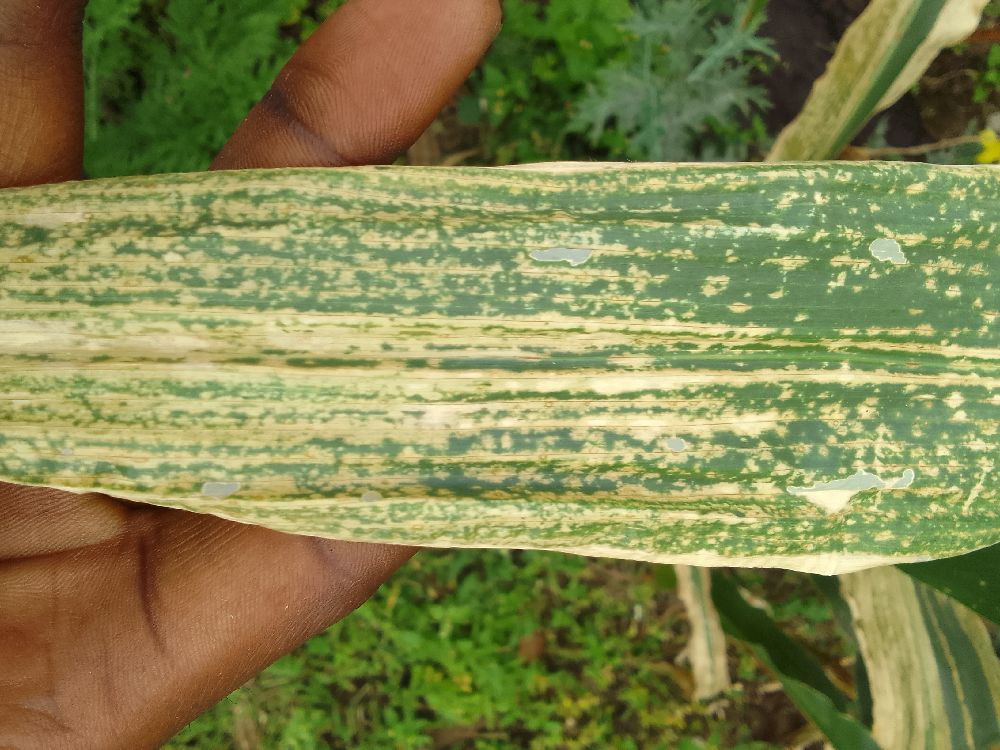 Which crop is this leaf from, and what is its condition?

maize, maize lethal necrosis
